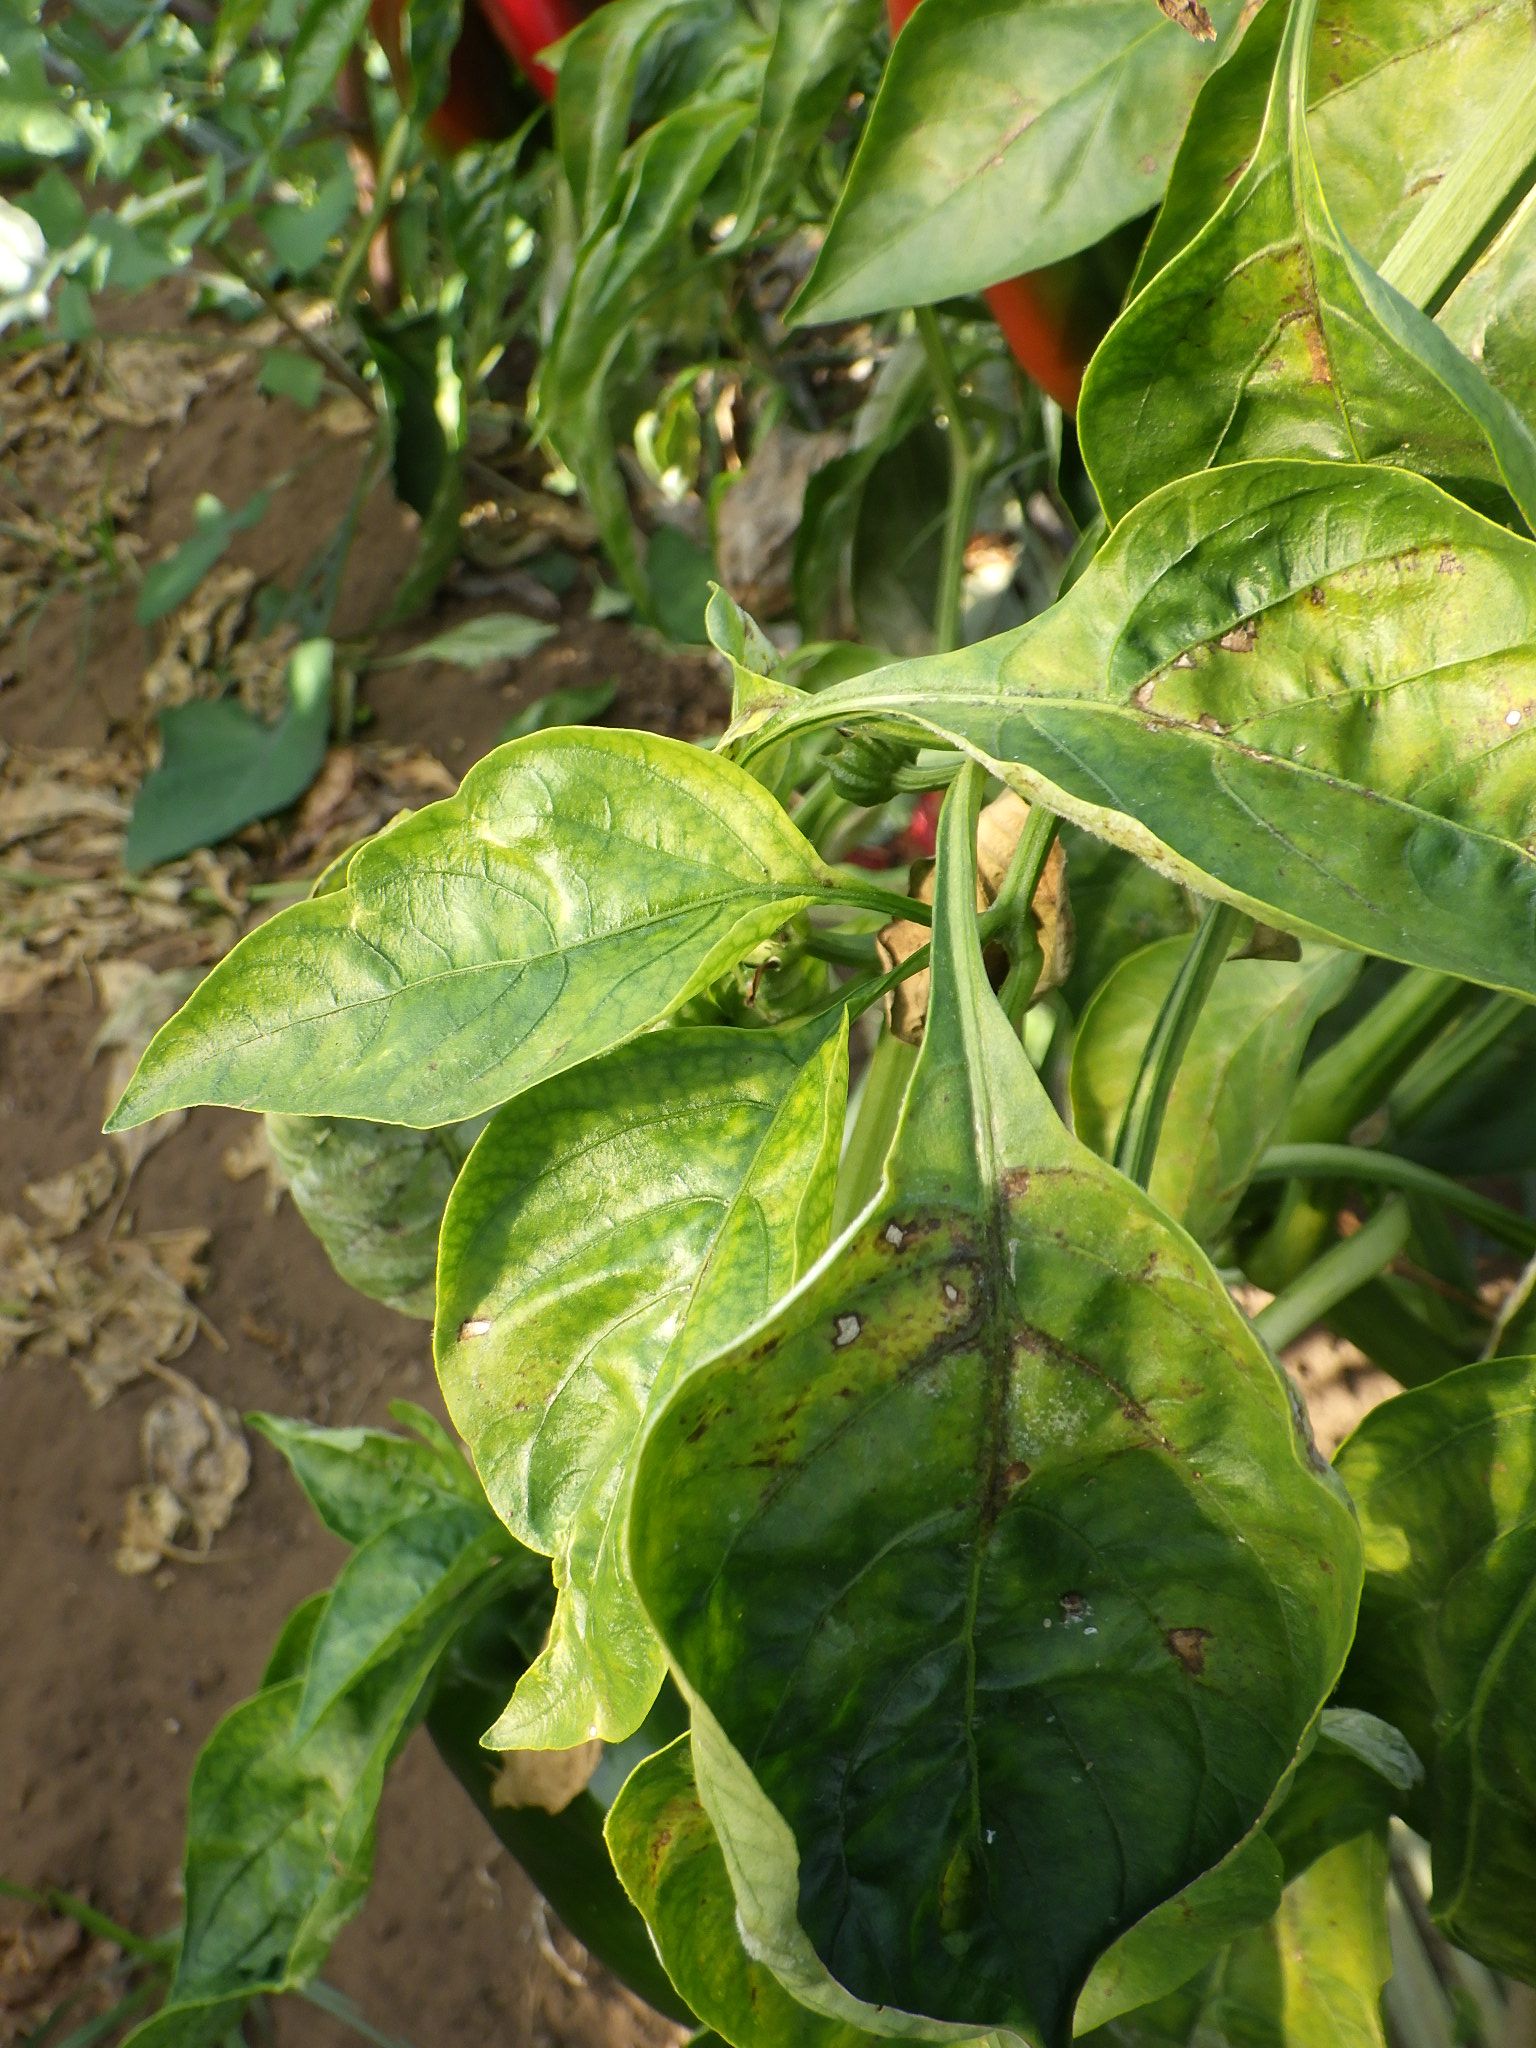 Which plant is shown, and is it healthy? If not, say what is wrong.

bell pepper, downy mildew, thrips
